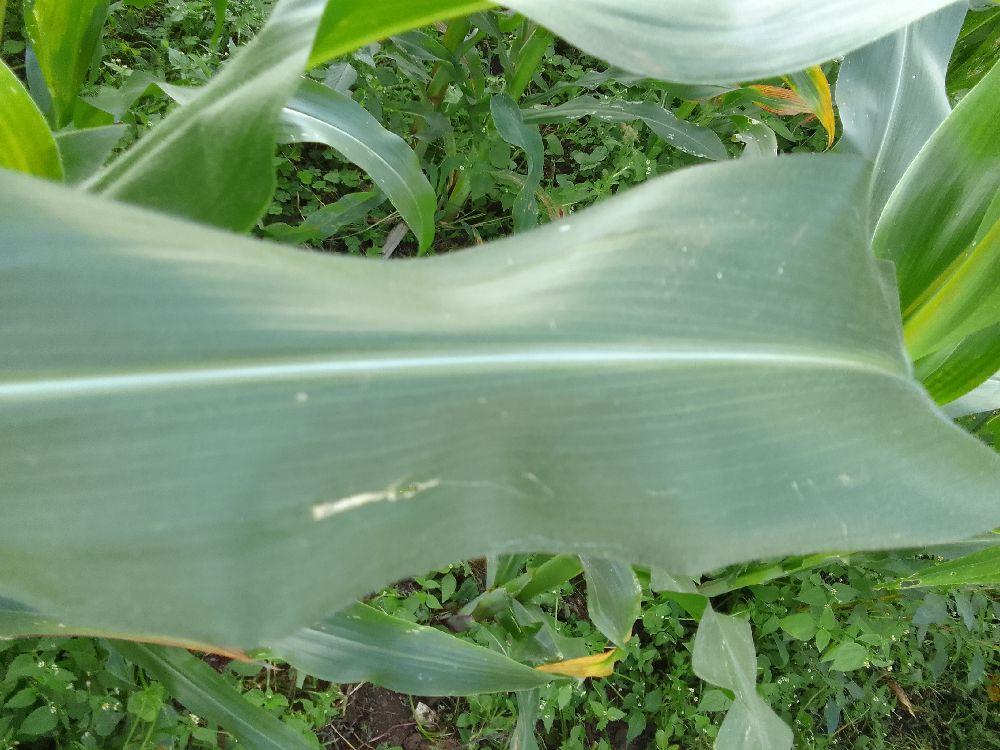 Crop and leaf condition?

maize, healthy
